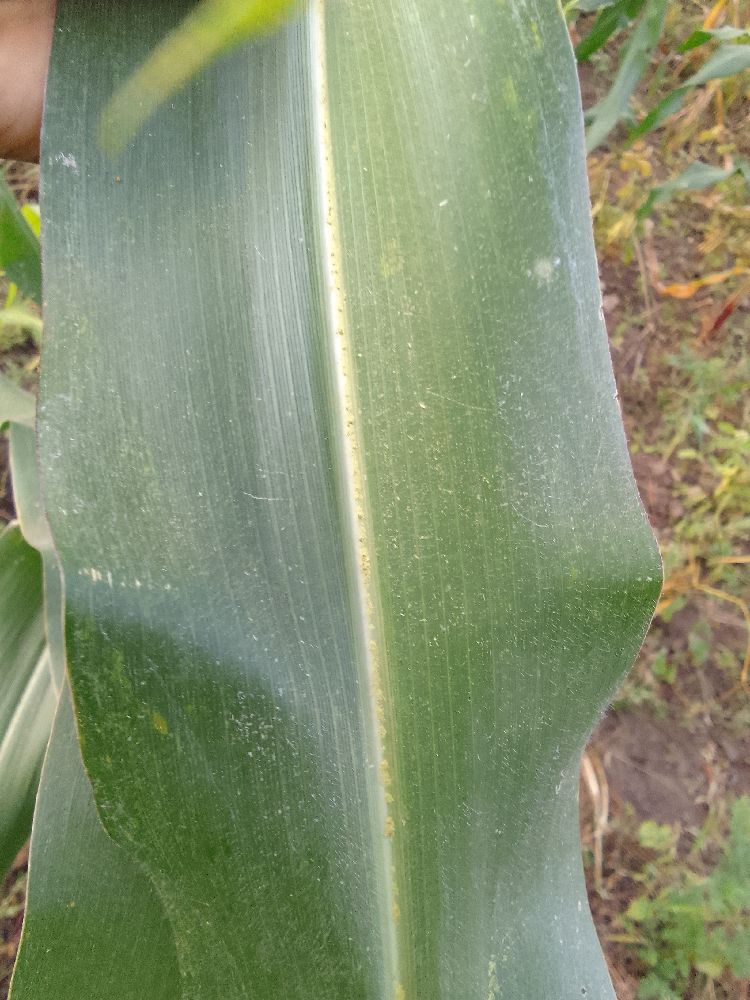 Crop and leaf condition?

maize, healthy
